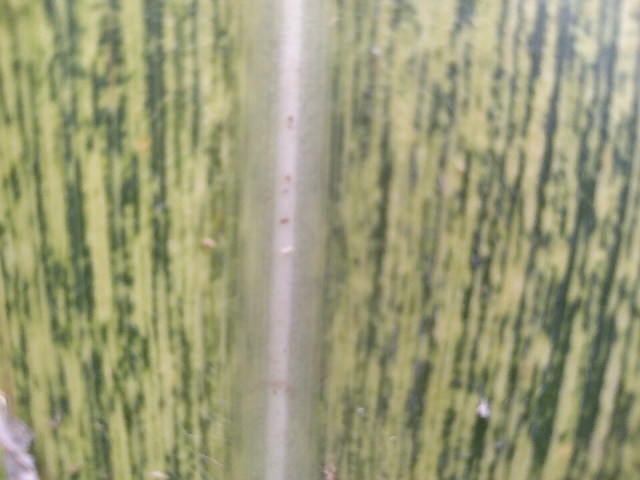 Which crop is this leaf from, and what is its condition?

maize, maize streak virus
